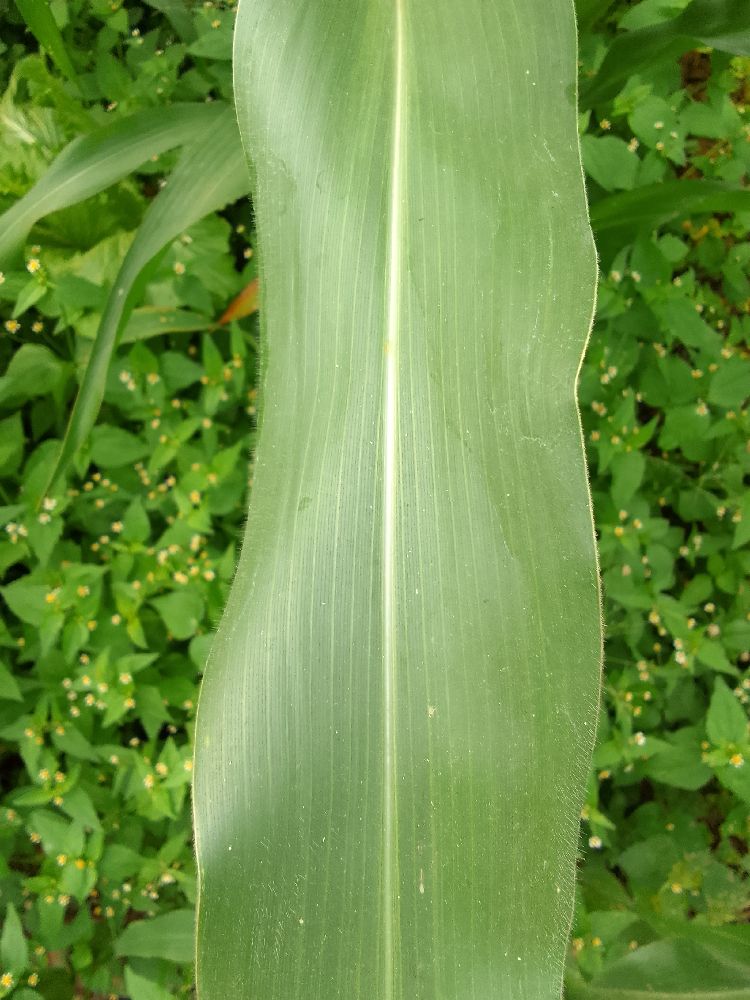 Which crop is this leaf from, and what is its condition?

maize, healthy
